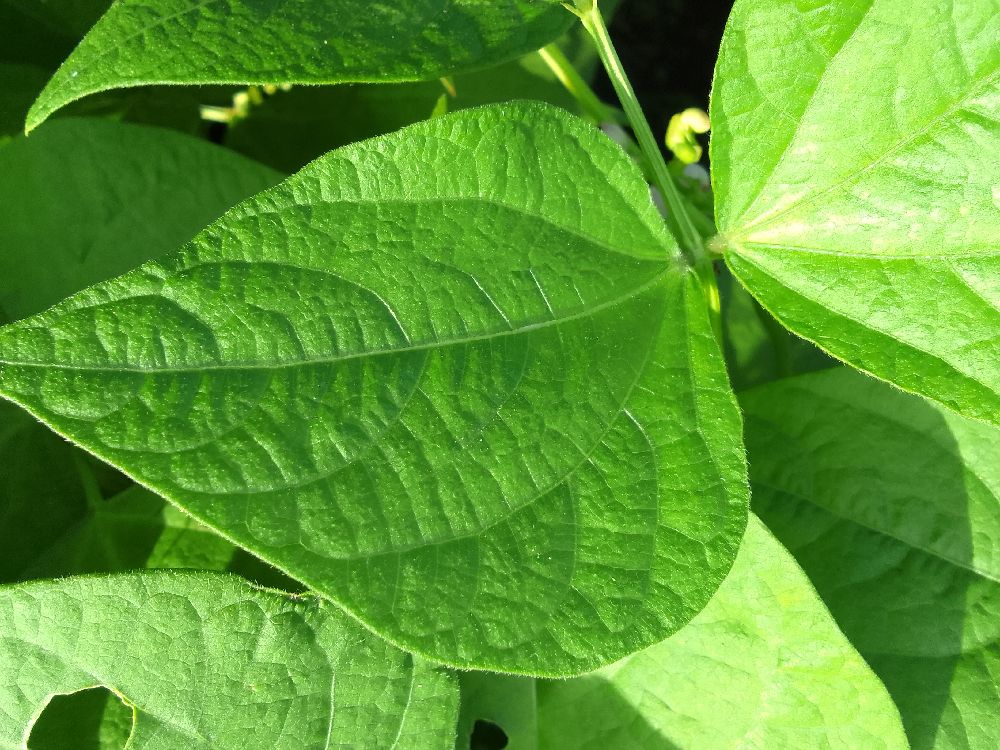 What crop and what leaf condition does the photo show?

common bean, healthy
